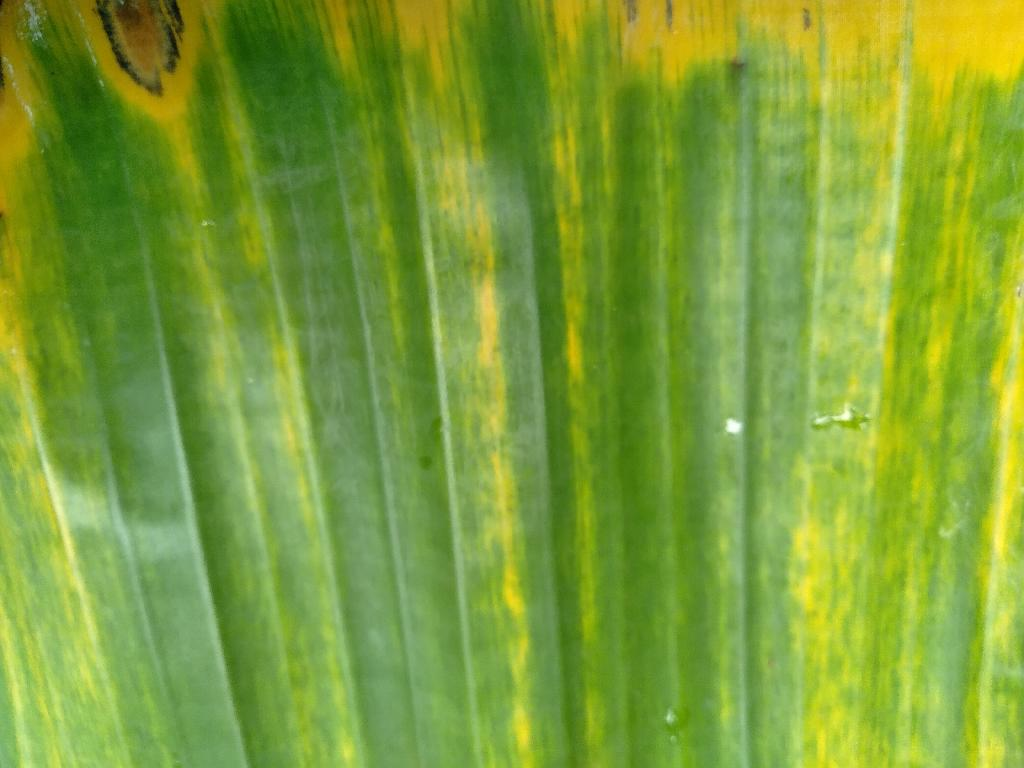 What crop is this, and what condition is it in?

banana, fusarium wilt race 1
